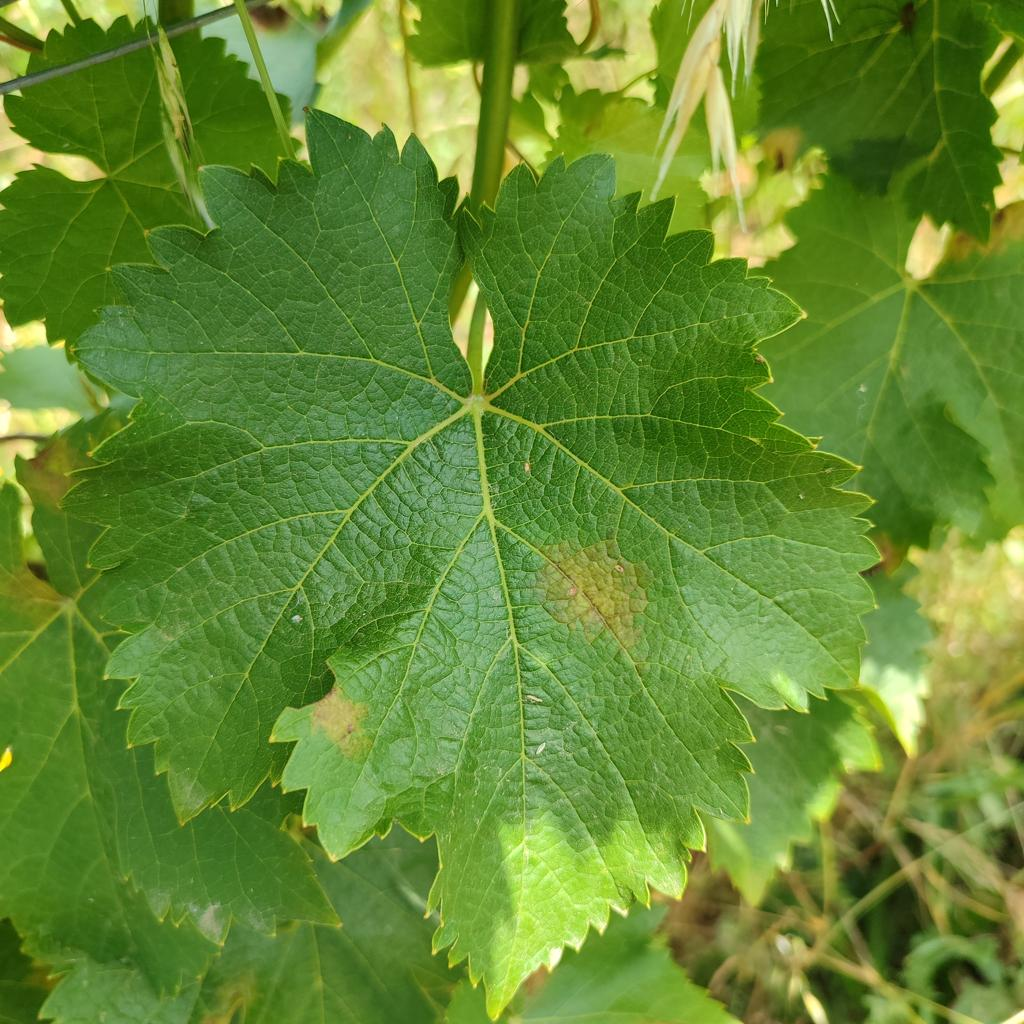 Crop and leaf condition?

grapevine, downy mildew
